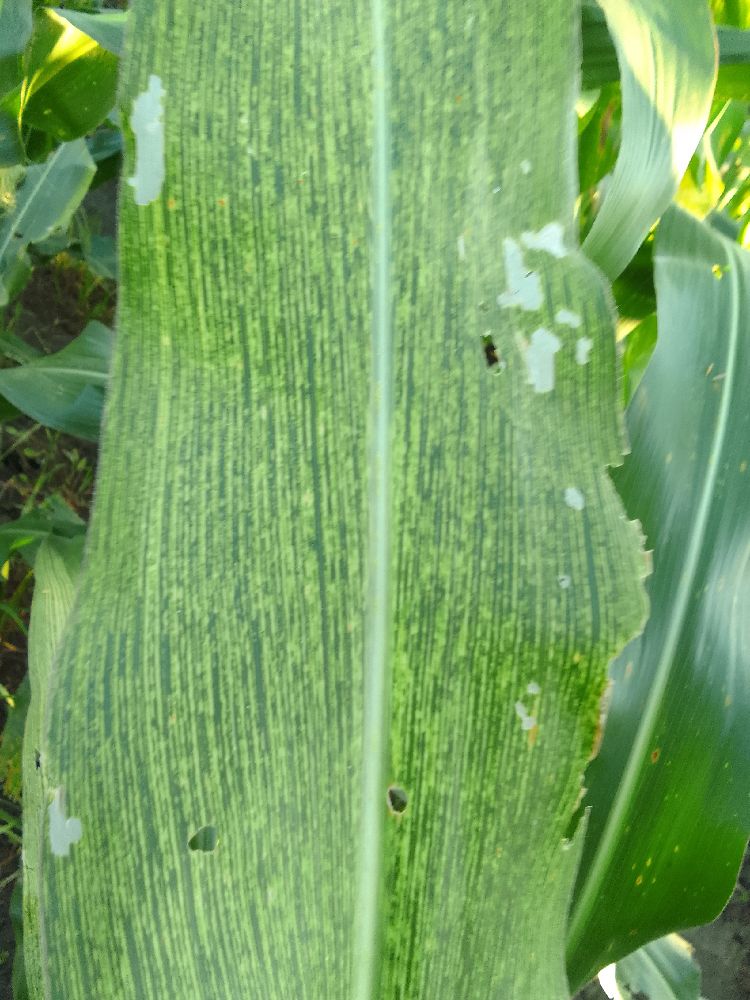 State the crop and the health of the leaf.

maize, maize streak virus
